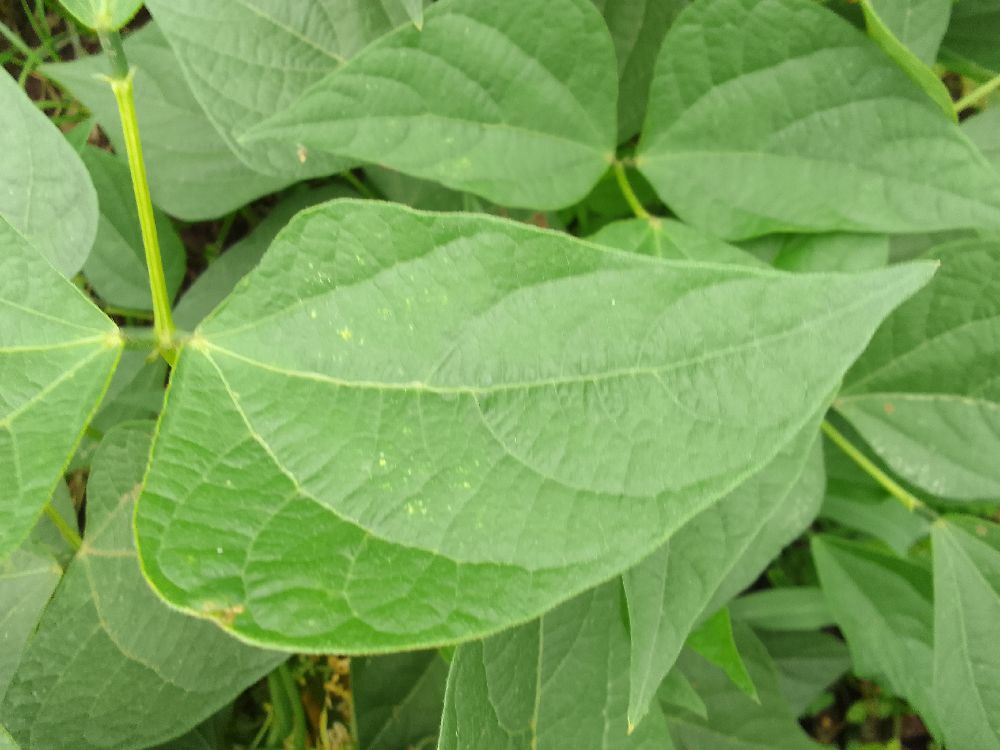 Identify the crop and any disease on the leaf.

common bean, healthy
